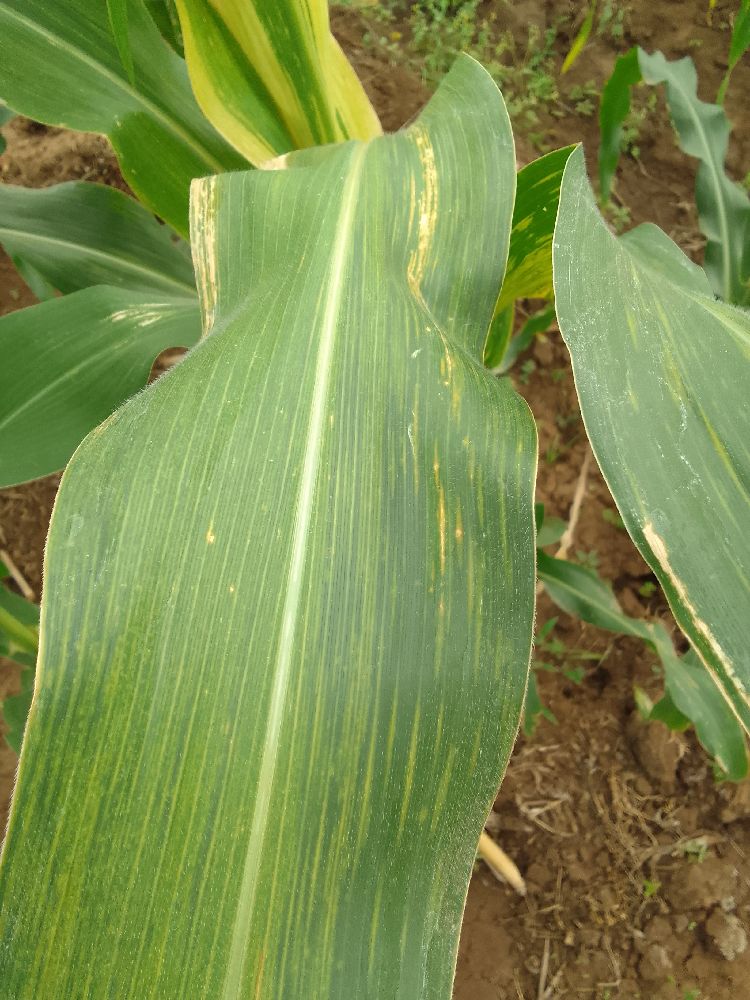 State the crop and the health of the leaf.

maize, maize lethal necrosis
